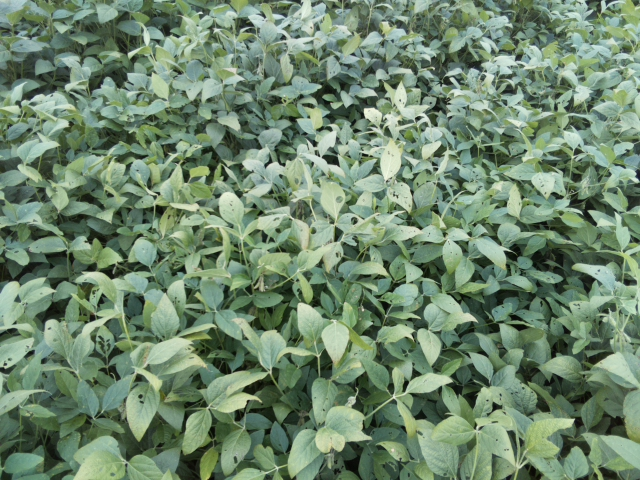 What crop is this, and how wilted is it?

soybean, leaves with no wilting
